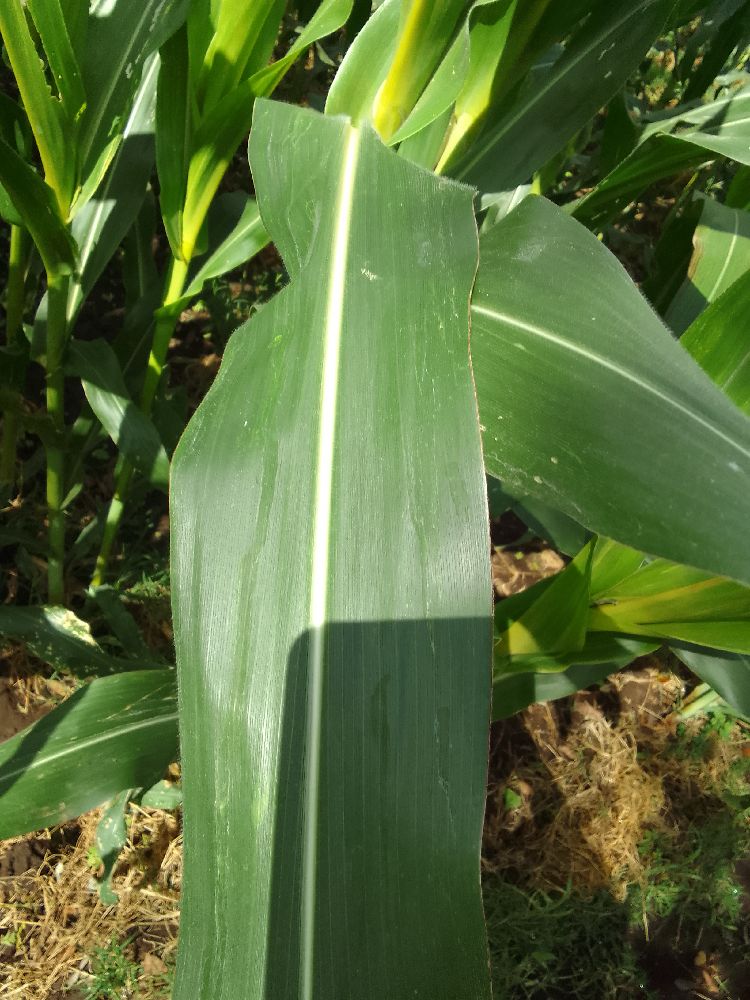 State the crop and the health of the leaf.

maize, healthy
